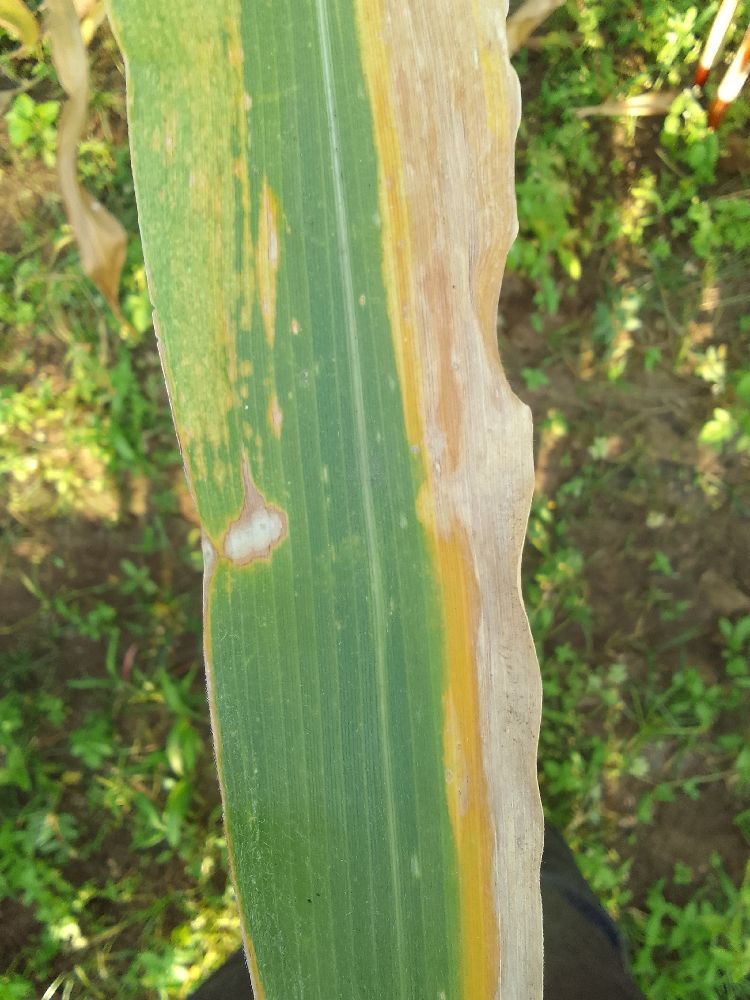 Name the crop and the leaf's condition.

maize, maize lethal necrosis
